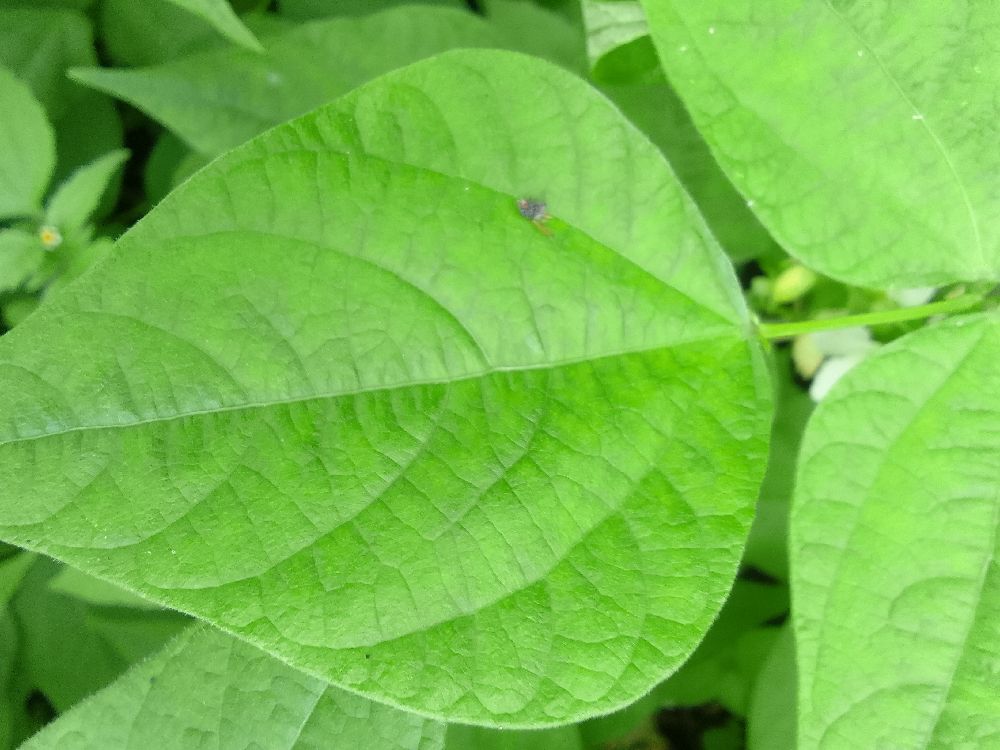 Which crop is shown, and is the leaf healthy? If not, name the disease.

common bean, healthy
